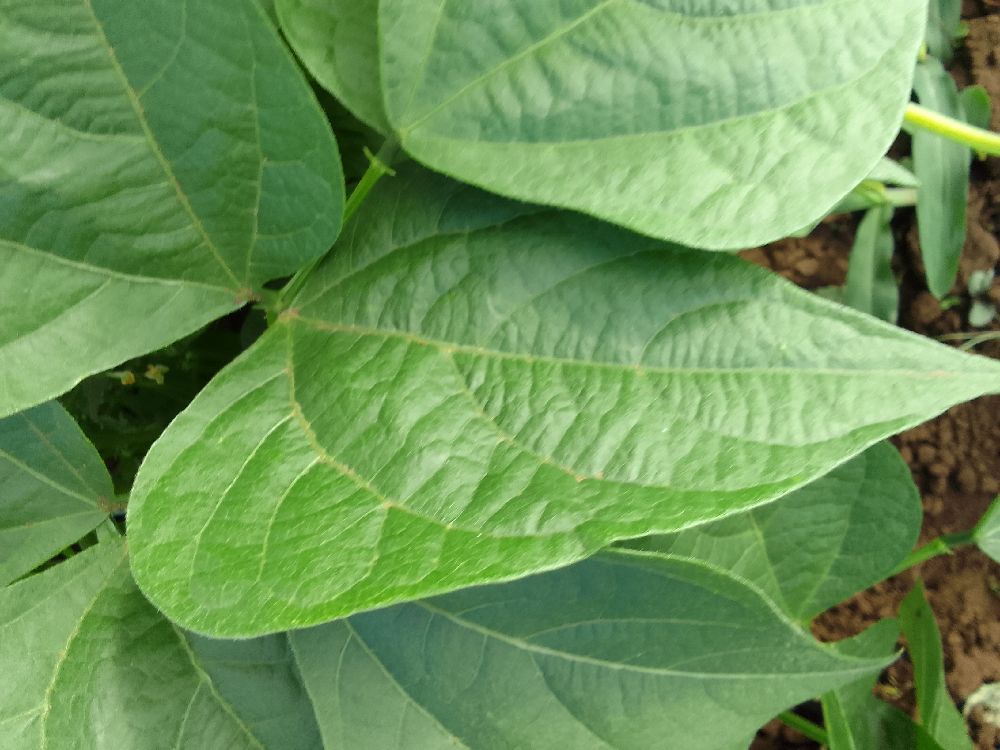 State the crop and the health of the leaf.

common bean, healthy
